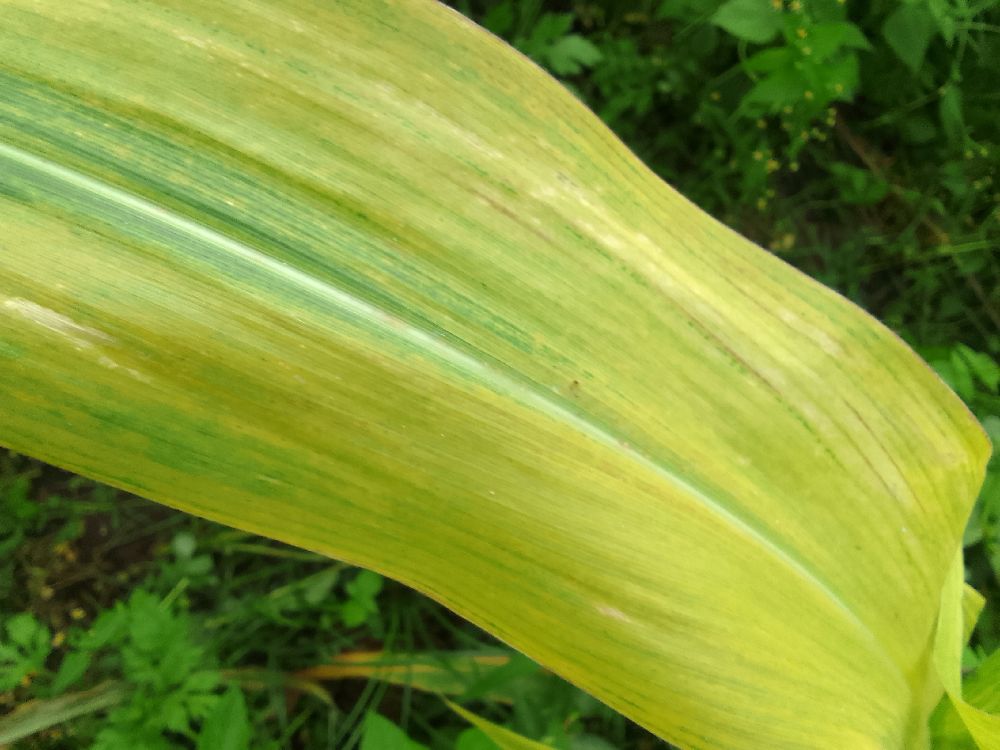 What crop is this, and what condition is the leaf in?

maize, maize lethal necrosis
